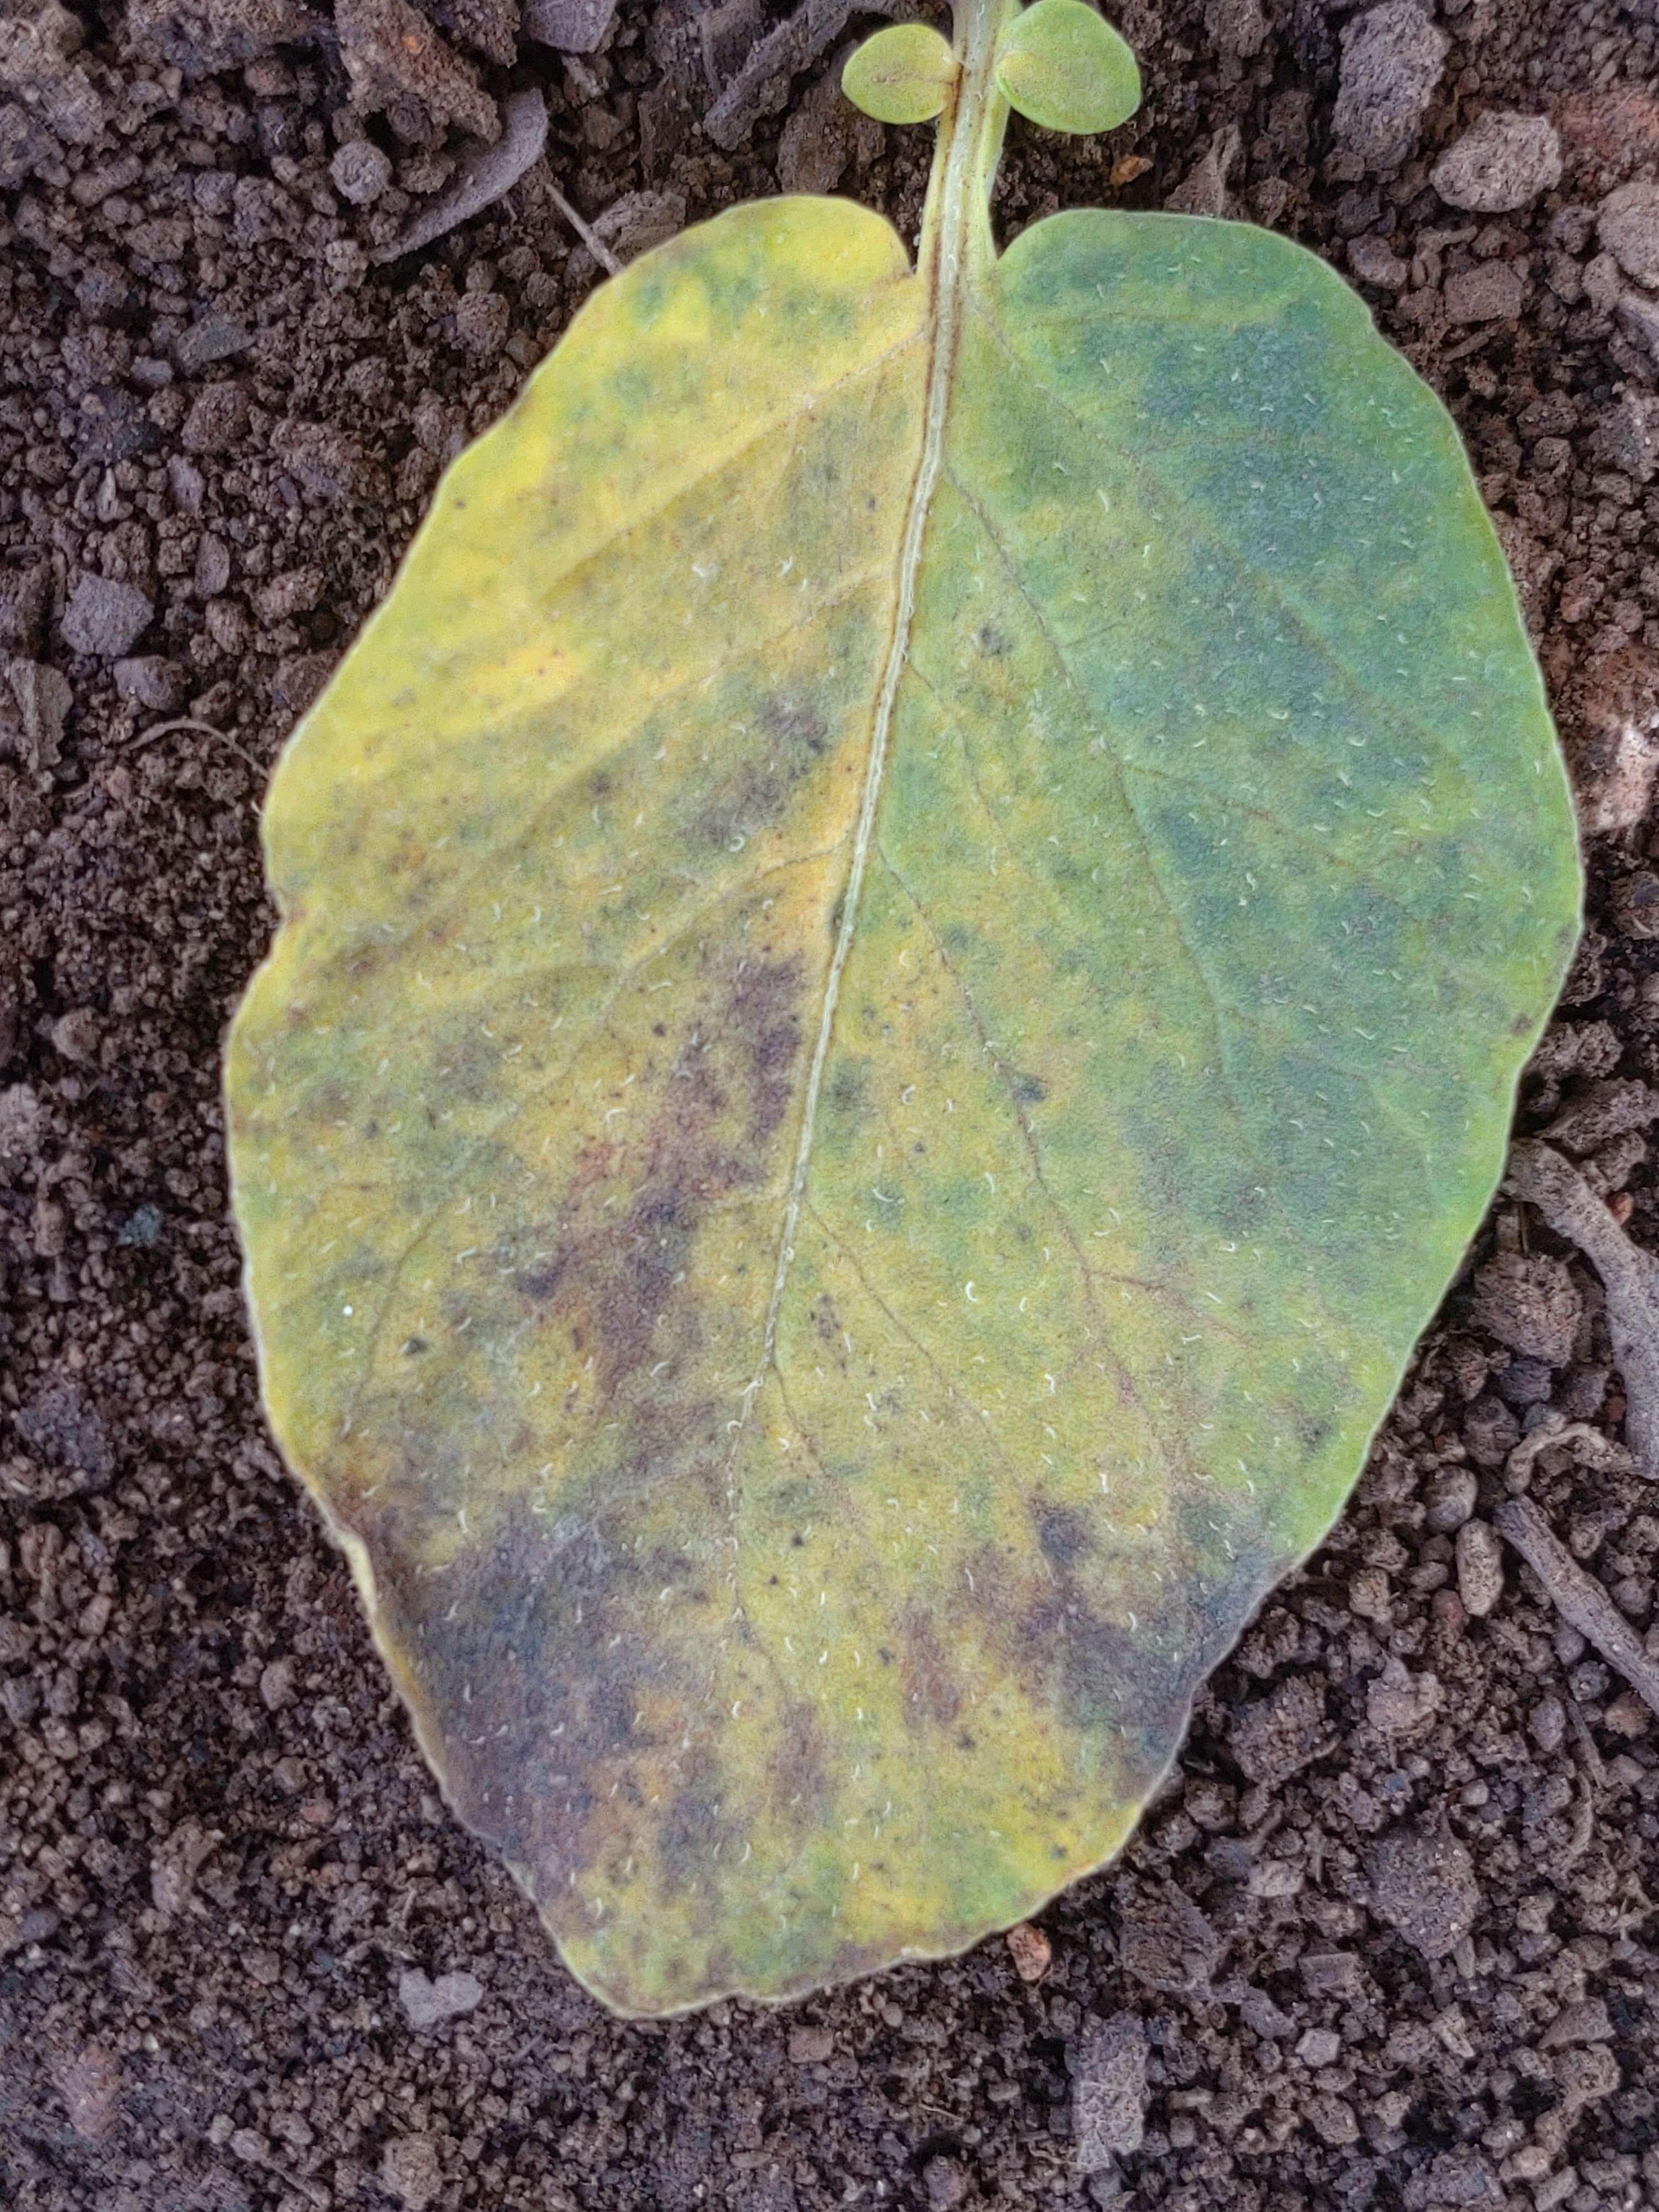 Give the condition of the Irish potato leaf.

late blight
